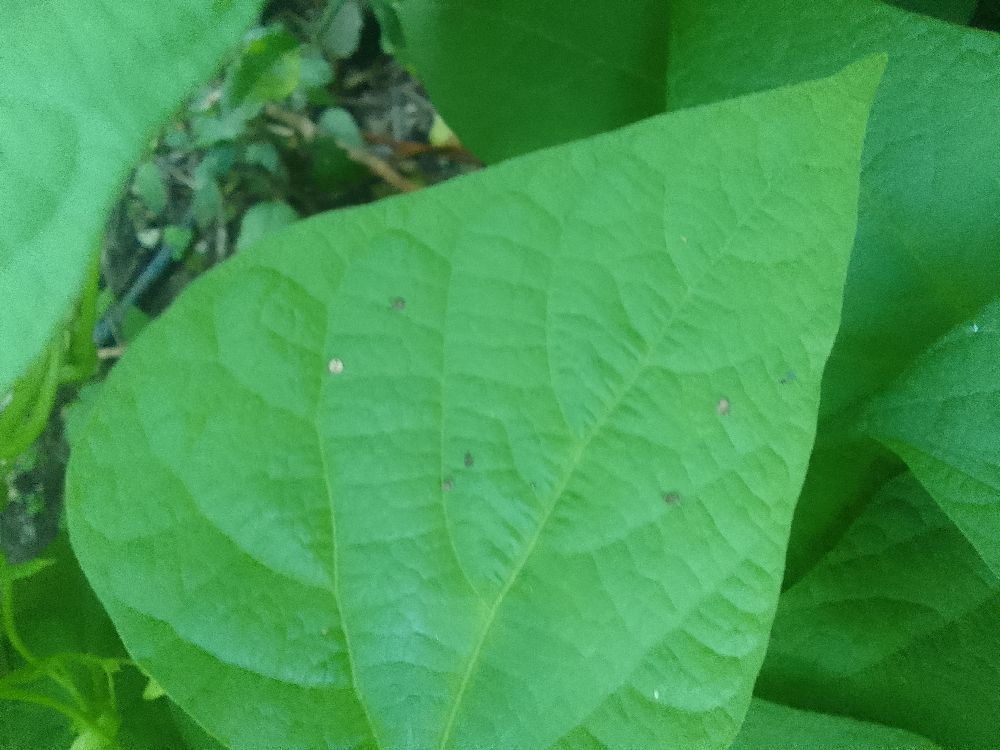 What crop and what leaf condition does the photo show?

common bean, healthy
